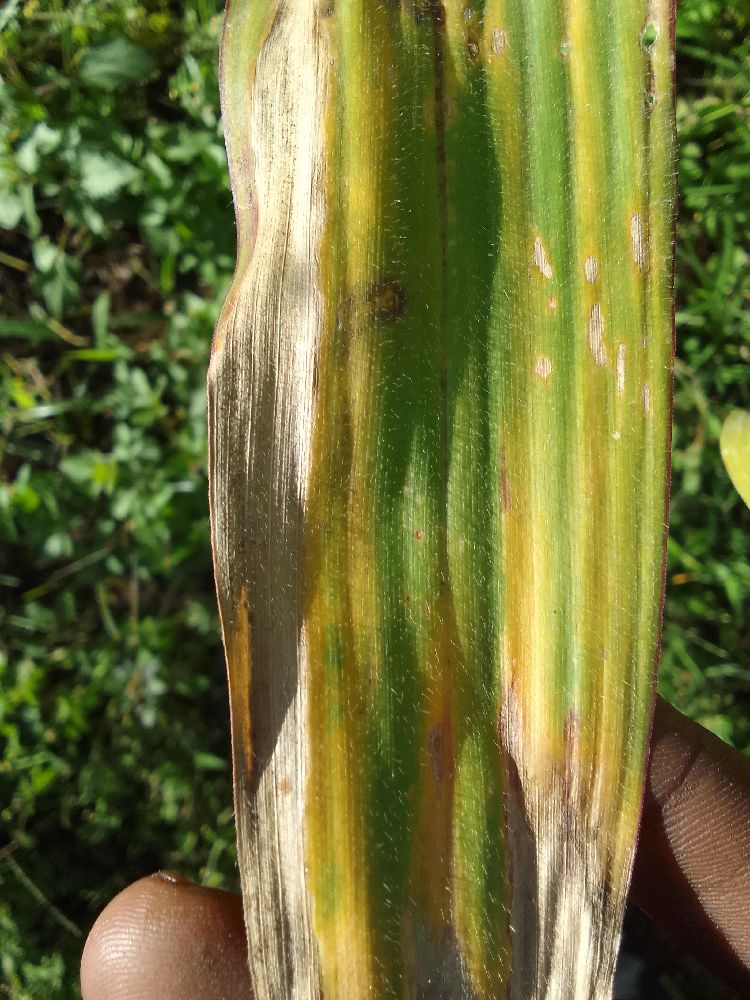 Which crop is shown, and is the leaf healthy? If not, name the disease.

maize, maize lethal necrosis
